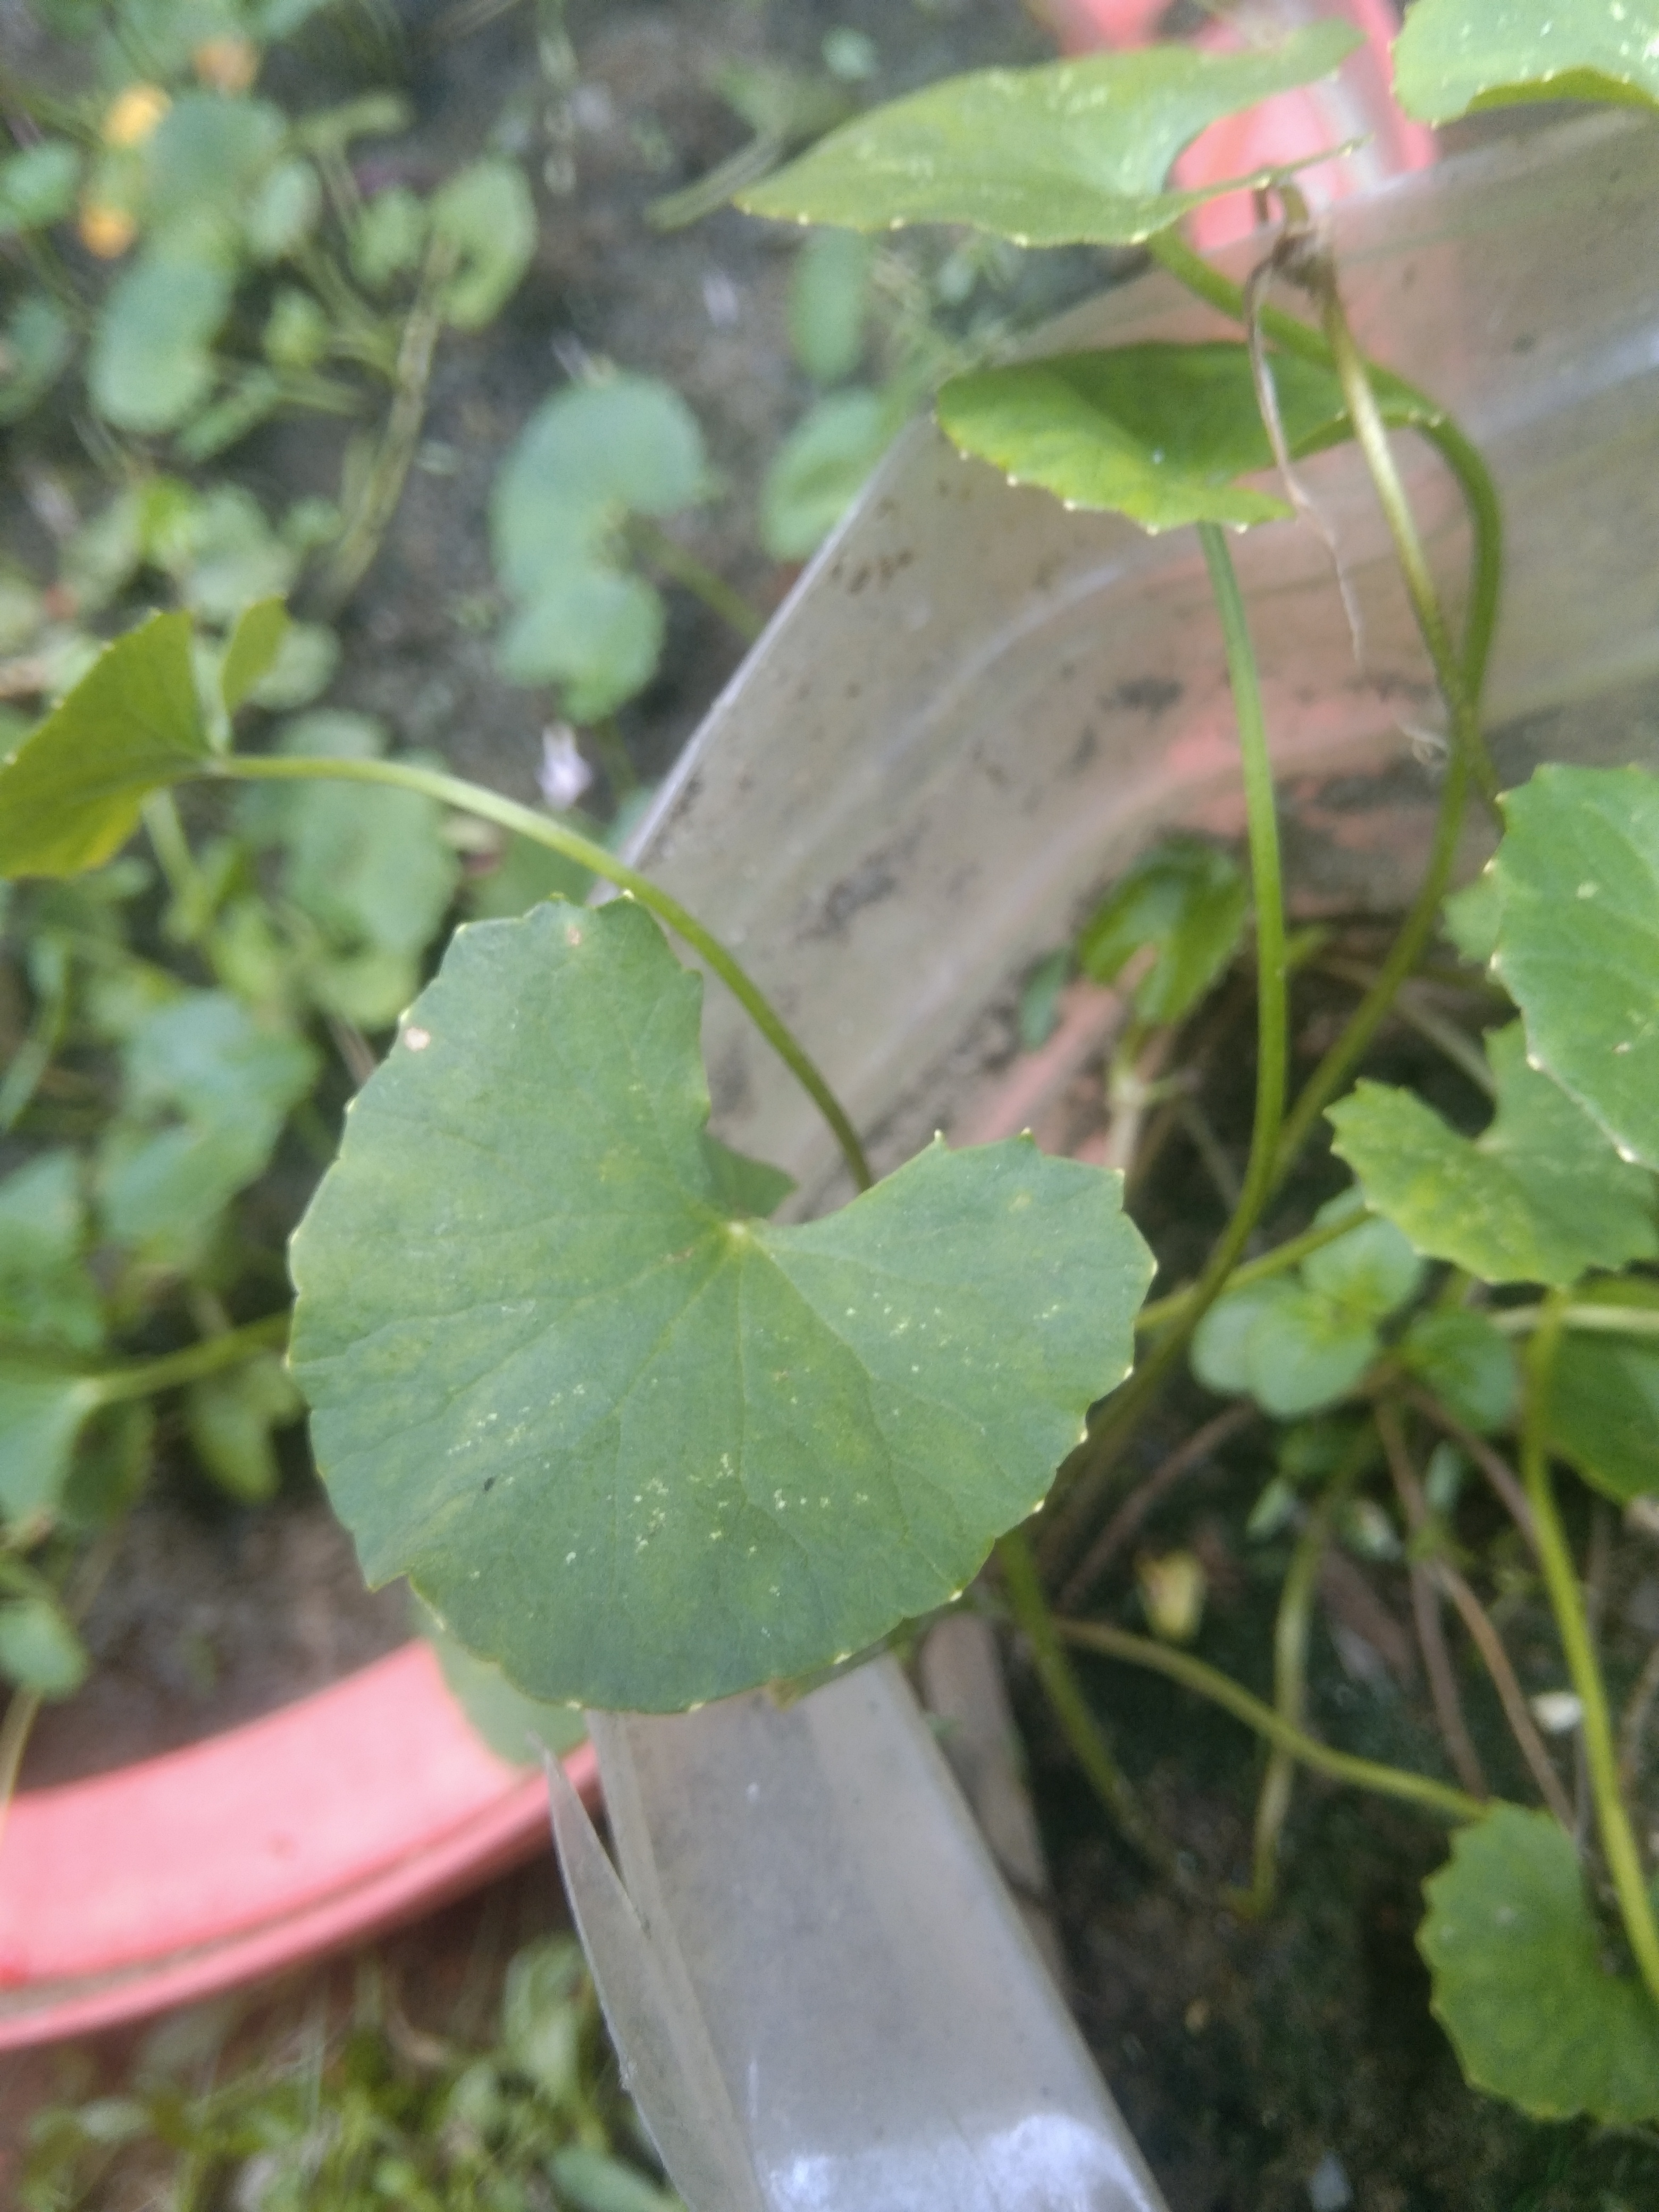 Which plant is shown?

thankuni
